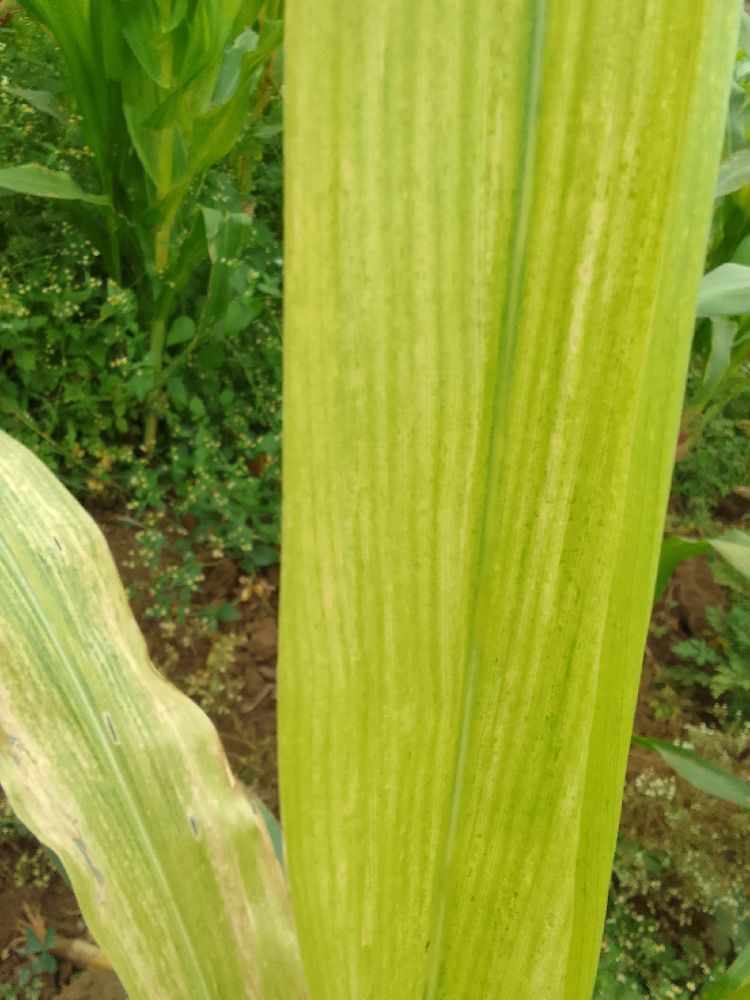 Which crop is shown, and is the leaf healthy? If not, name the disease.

maize, maize lethal necrosis
